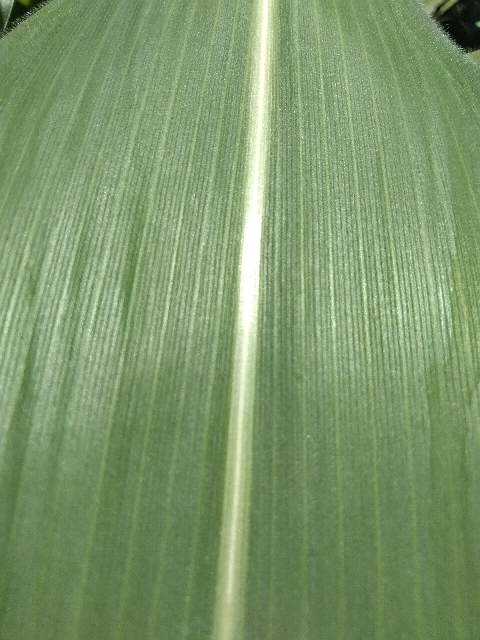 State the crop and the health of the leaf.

maize, healthy
